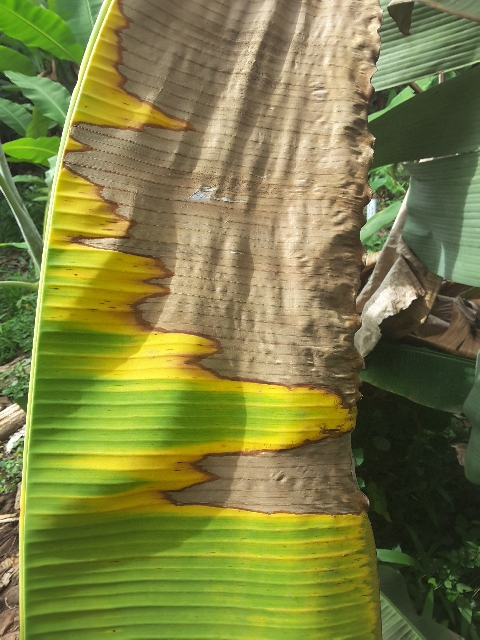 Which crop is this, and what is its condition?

banana, fusarium wilt race 1
